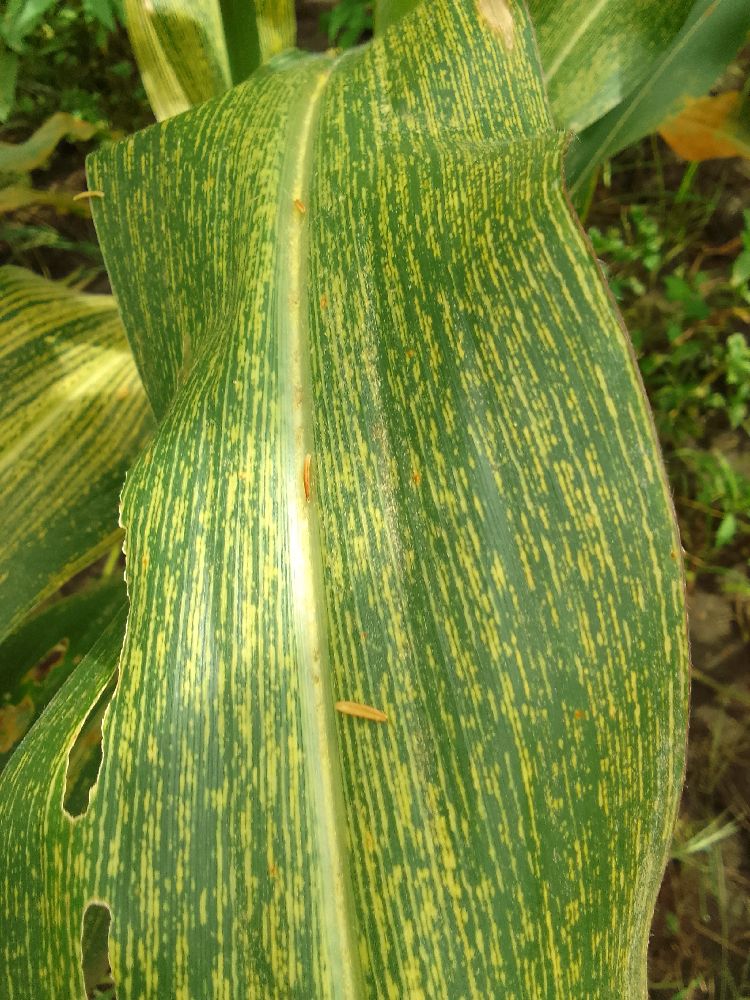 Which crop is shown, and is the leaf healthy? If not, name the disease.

maize, maize streak virus
